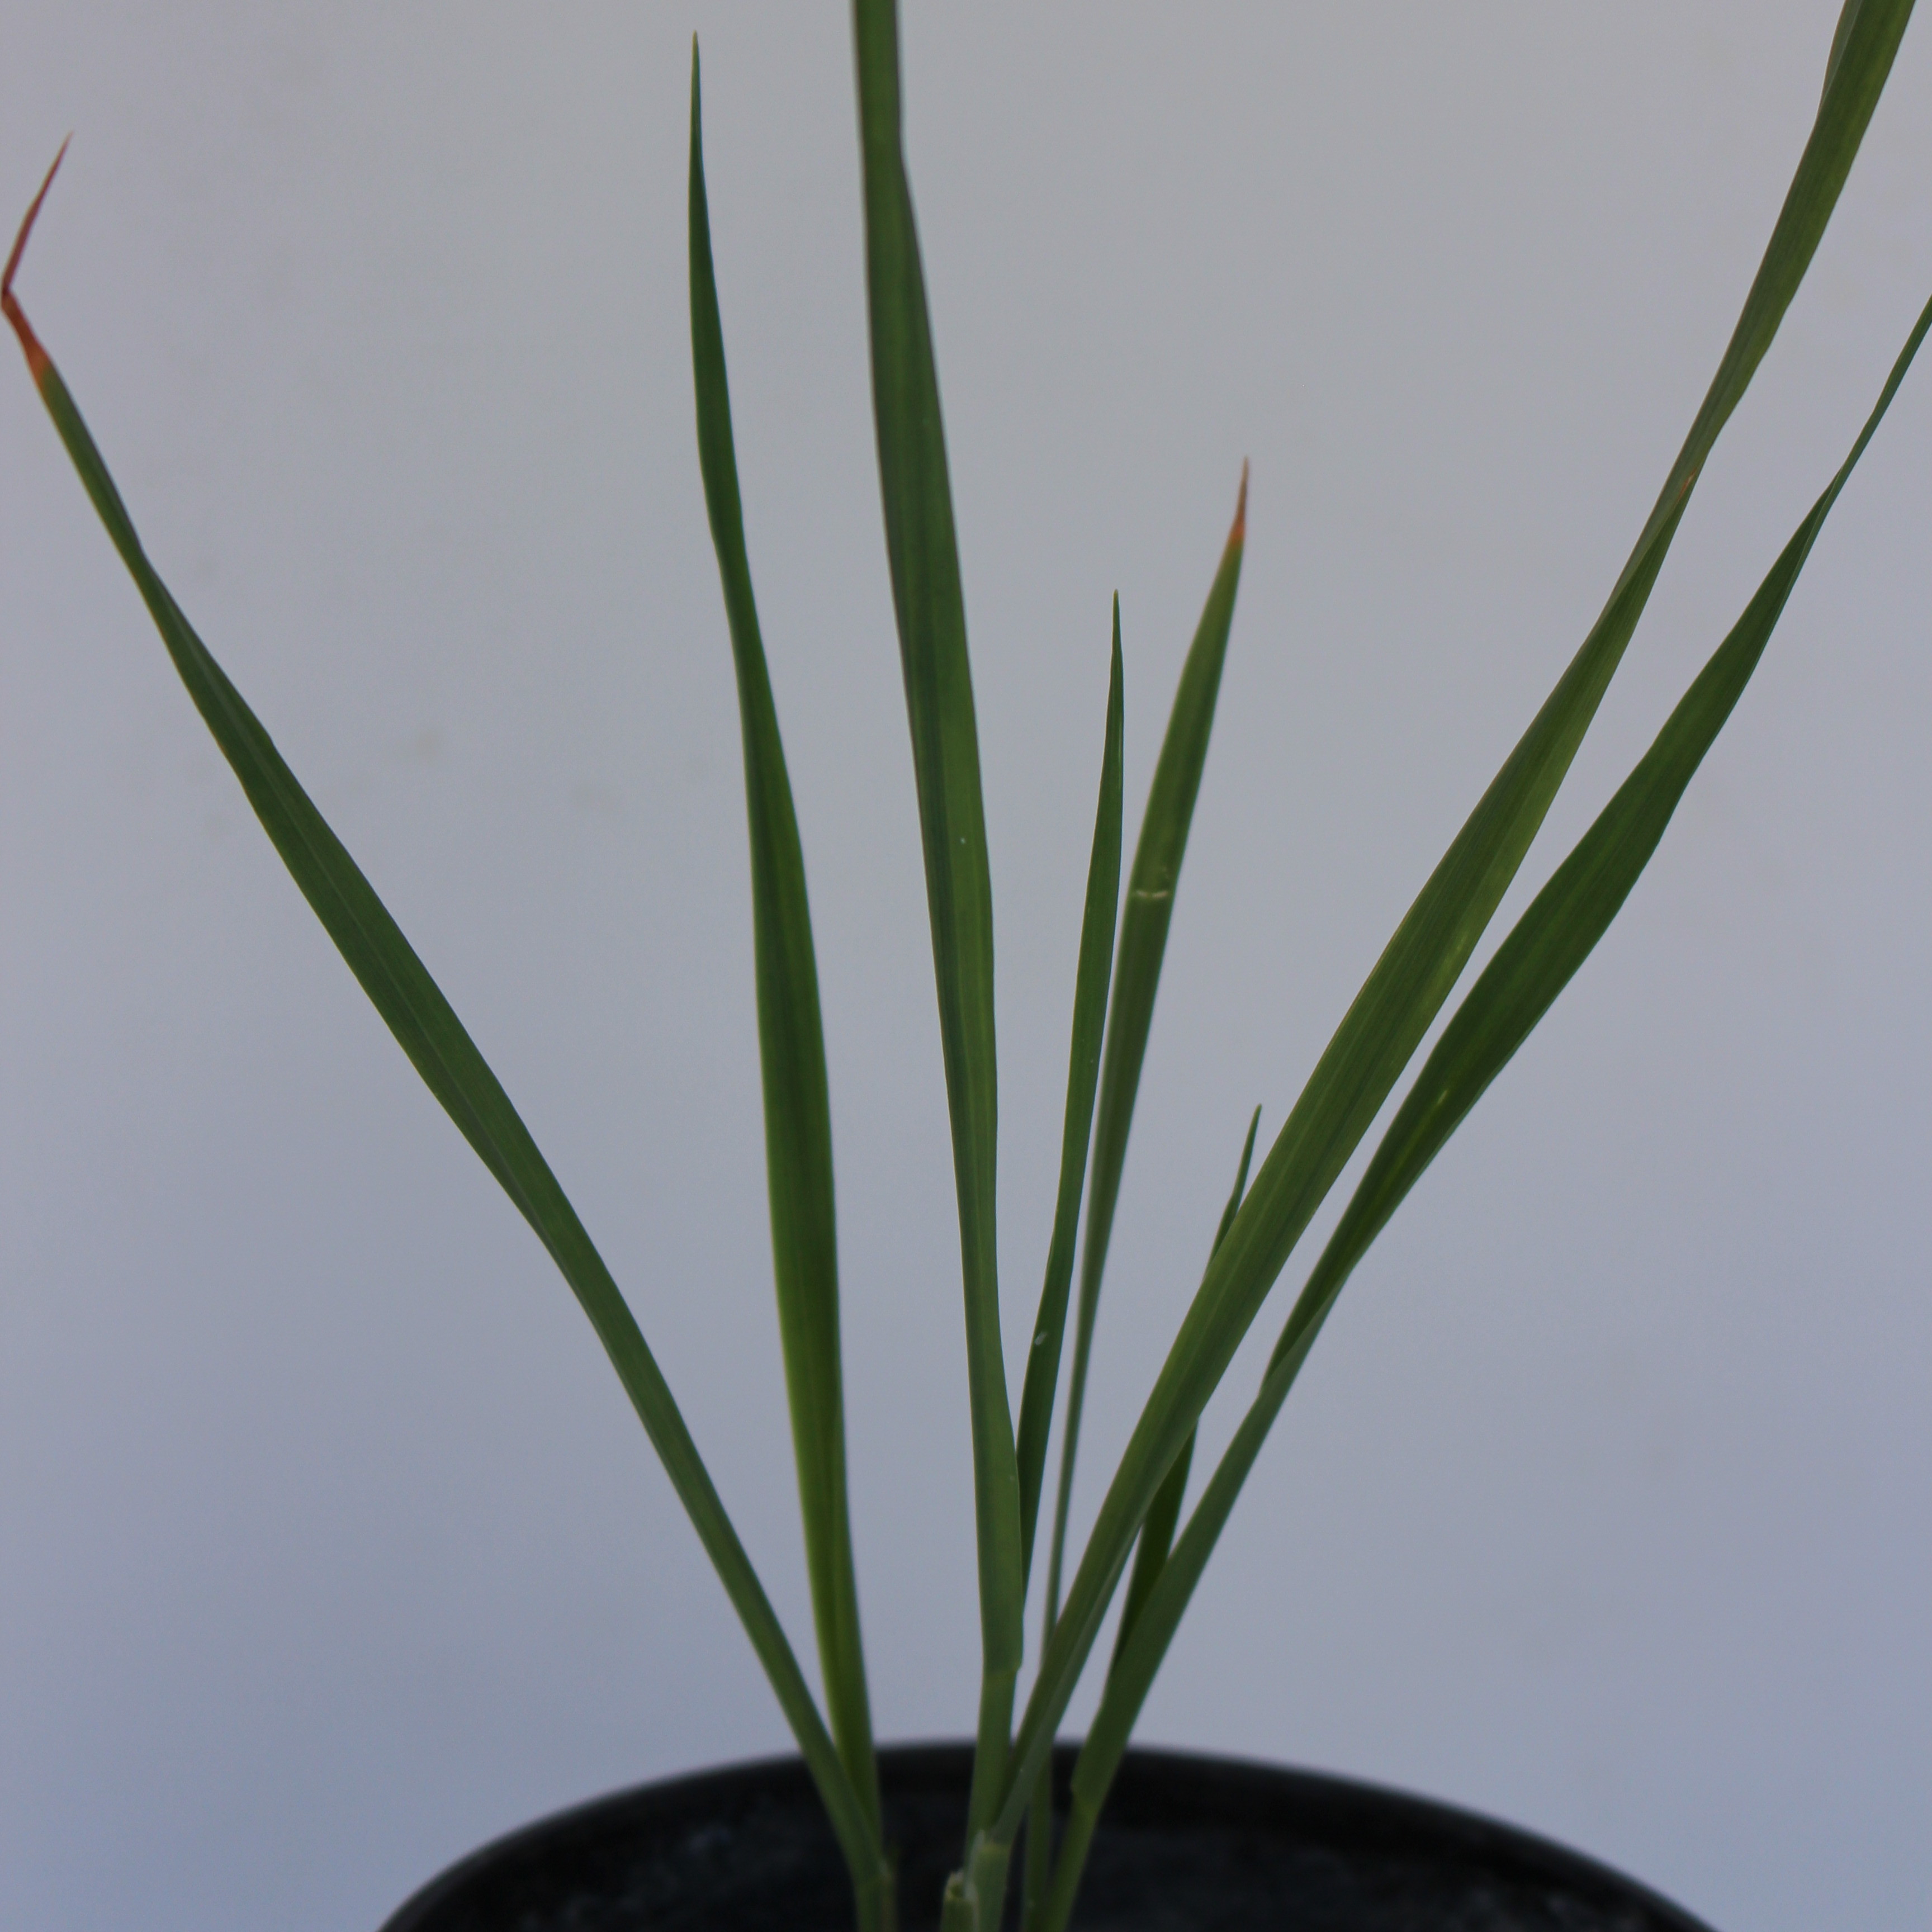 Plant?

Avena sterilis
